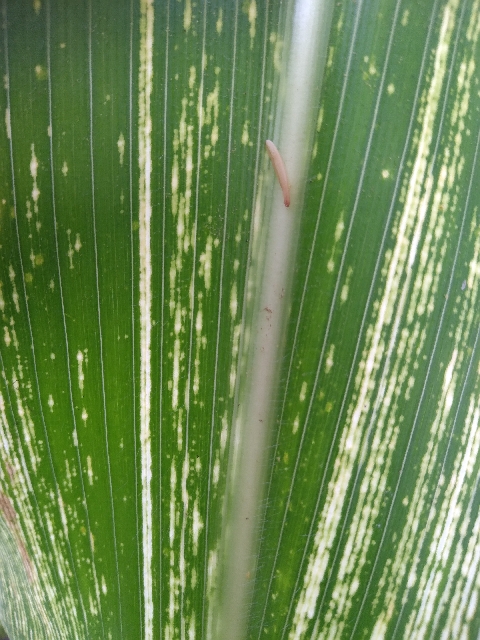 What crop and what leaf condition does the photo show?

maize, maize streak virus
